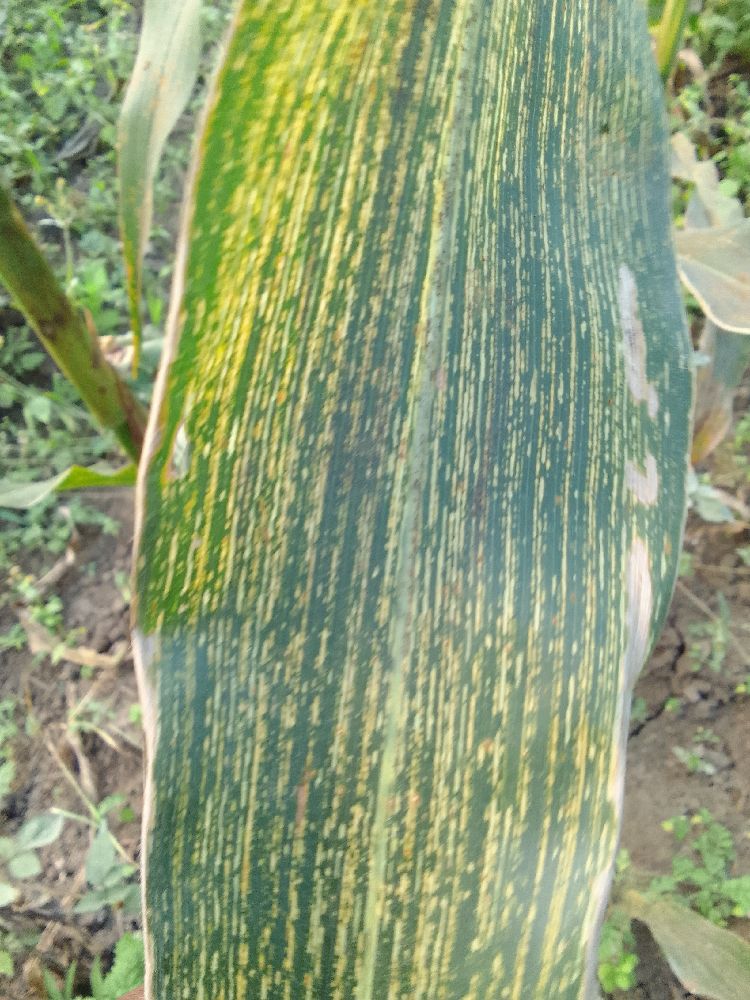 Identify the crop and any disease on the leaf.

maize, maize streak virus
